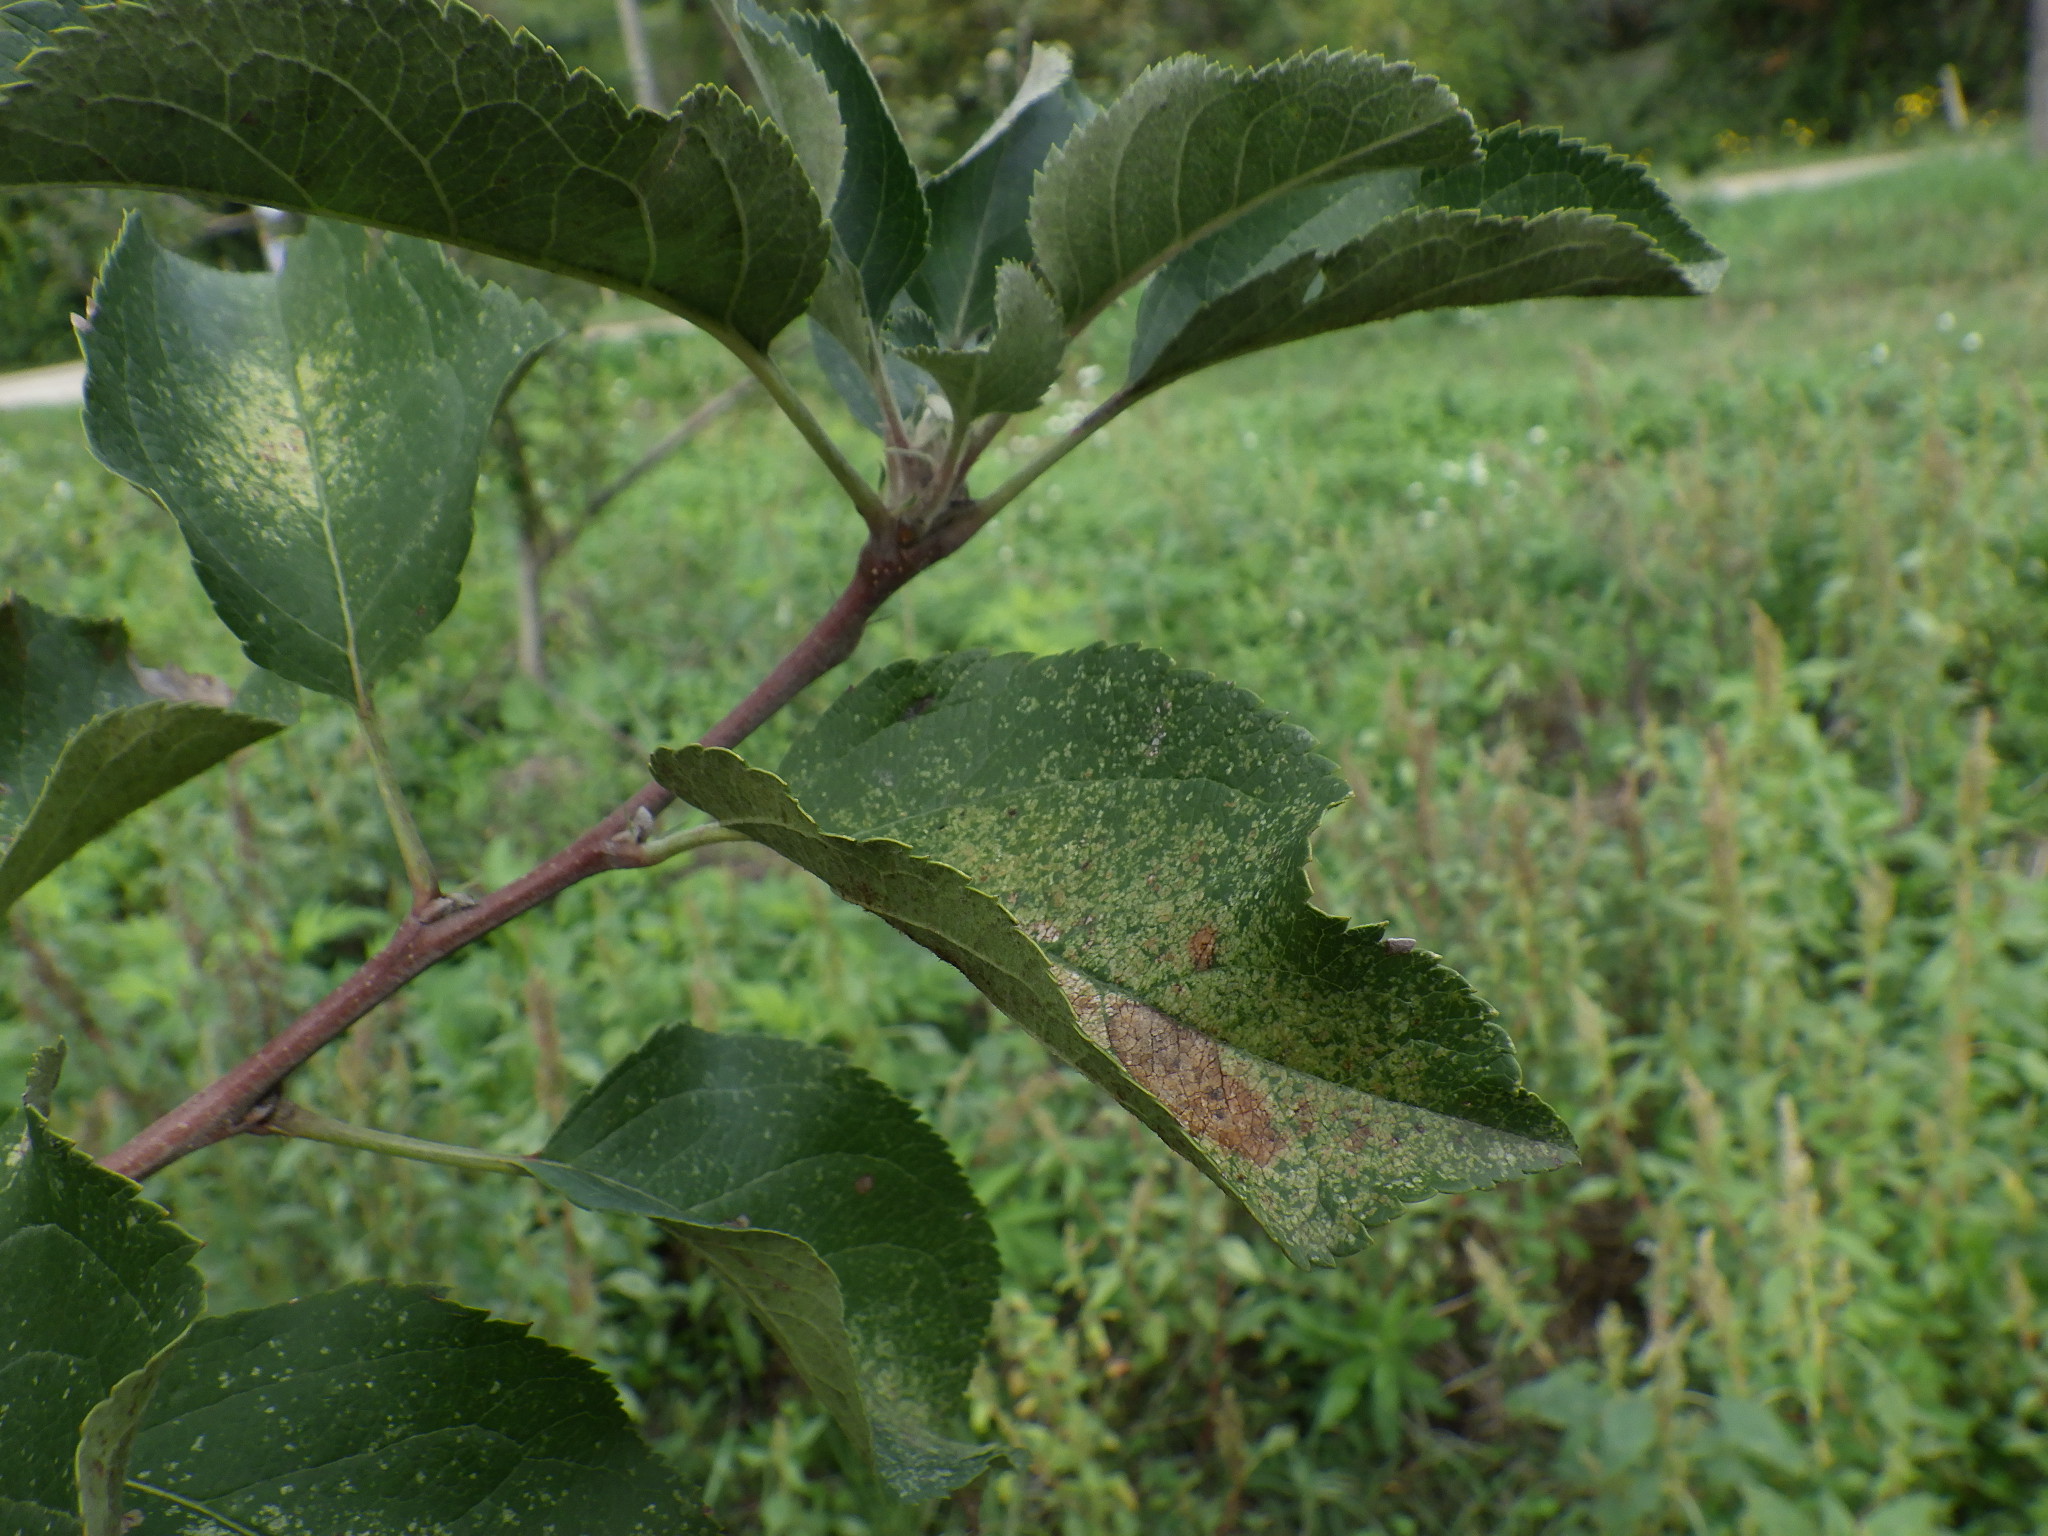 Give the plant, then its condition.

apple, alternaria, mites
